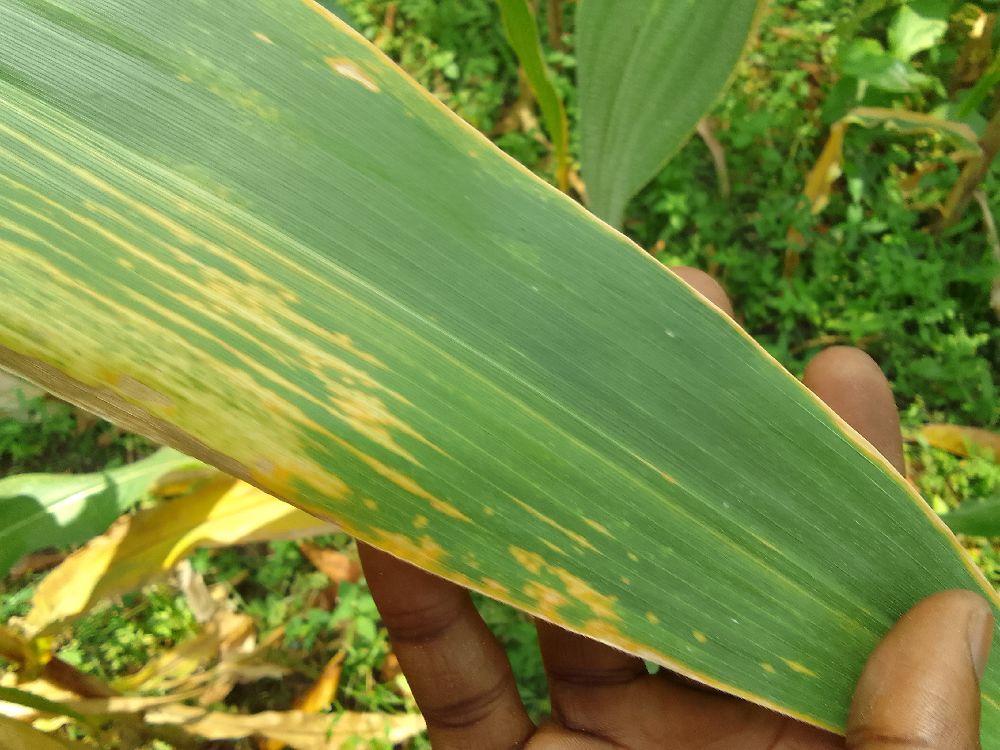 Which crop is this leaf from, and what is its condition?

maize, maize lethal necrosis
